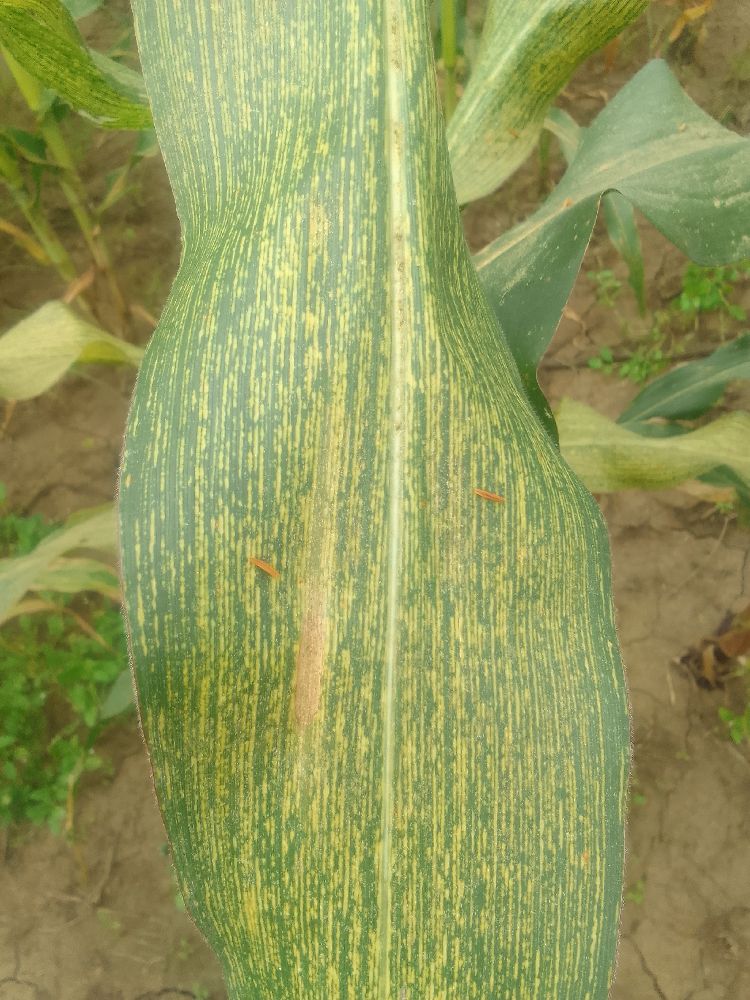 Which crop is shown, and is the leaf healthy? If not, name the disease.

maize, maize streak virus
